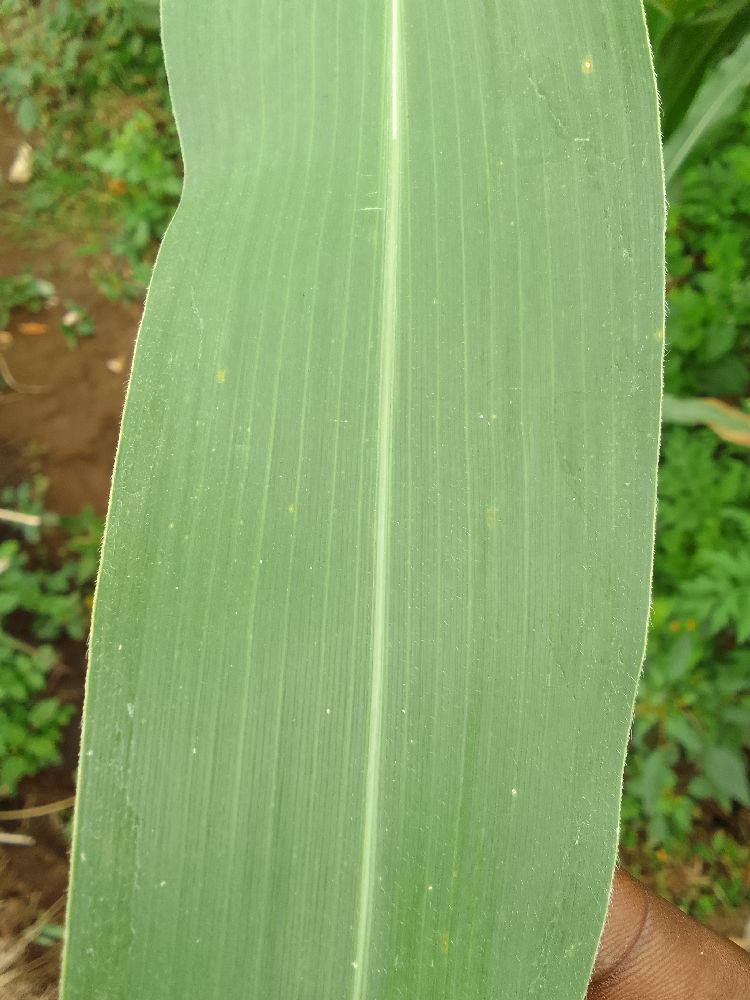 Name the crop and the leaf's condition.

maize, healthy
